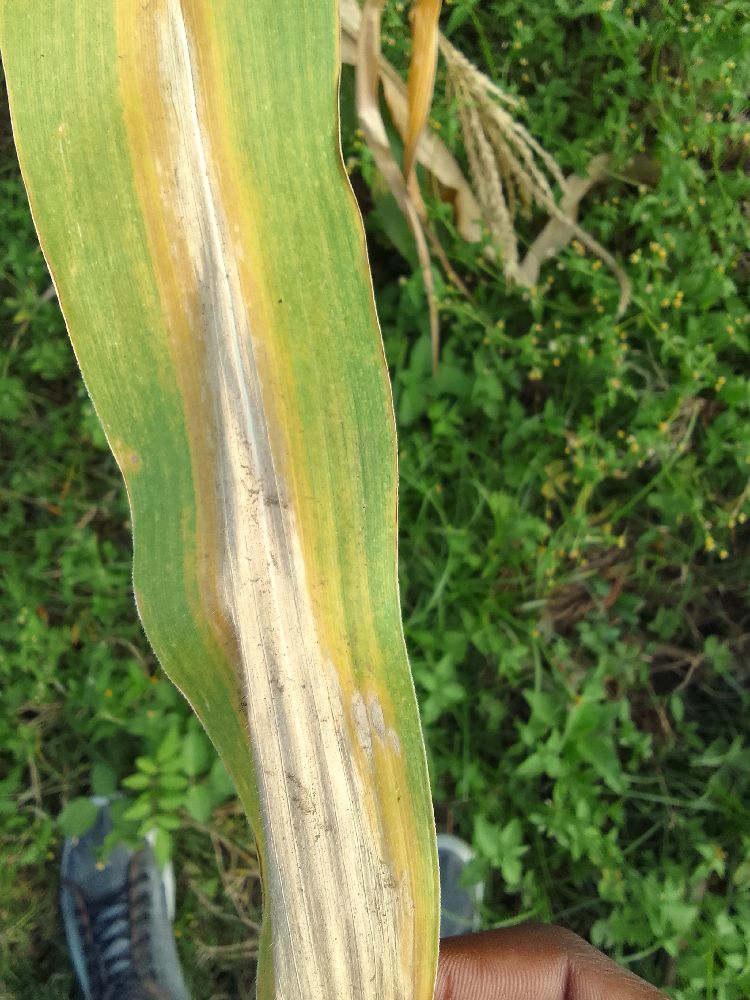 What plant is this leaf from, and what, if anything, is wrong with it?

maize, maize lethal necrosis
